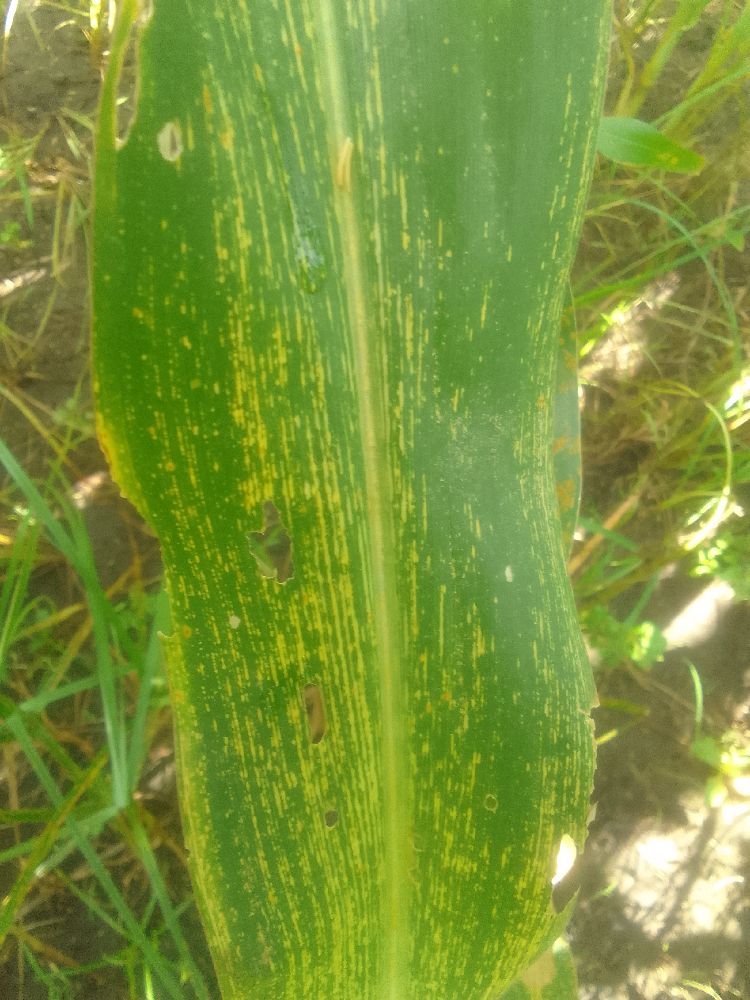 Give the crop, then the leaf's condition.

maize, maize streak virus
